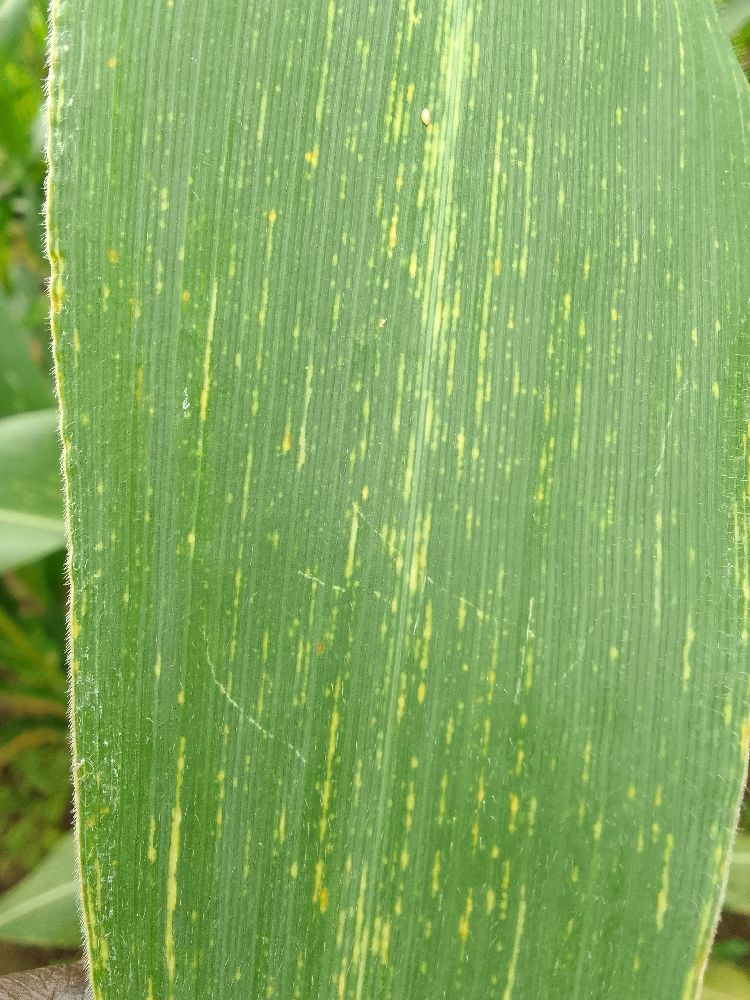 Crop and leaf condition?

maize, maize streak virus
